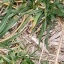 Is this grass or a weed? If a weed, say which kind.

grass
